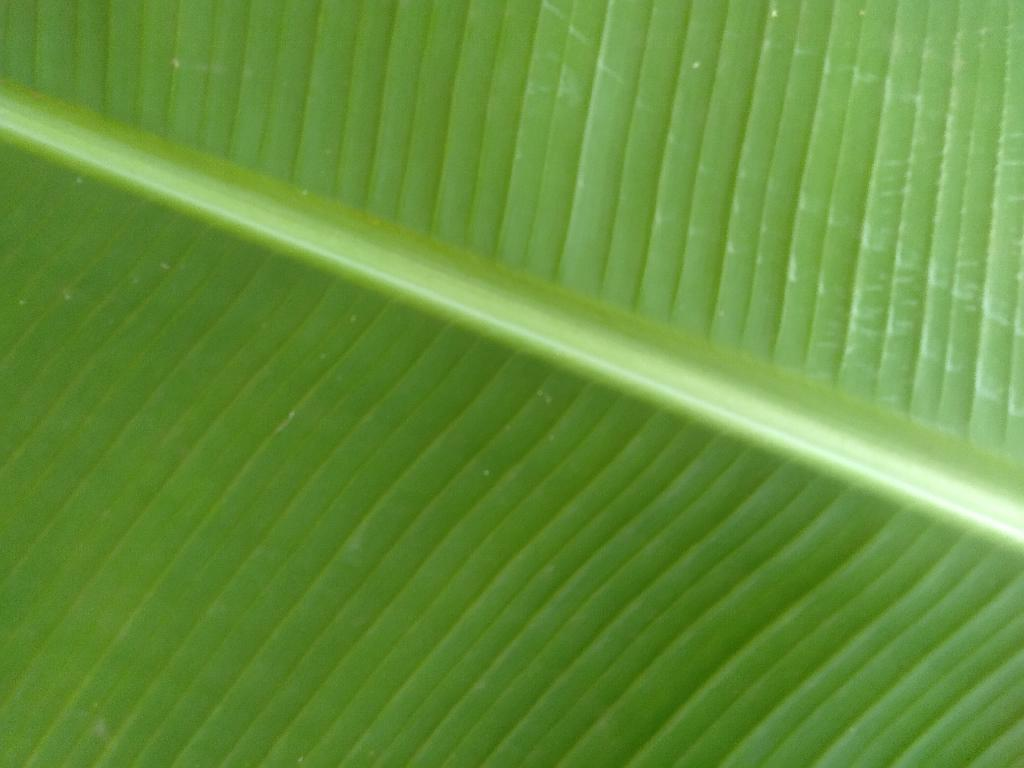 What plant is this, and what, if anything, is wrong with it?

banana, healthy
